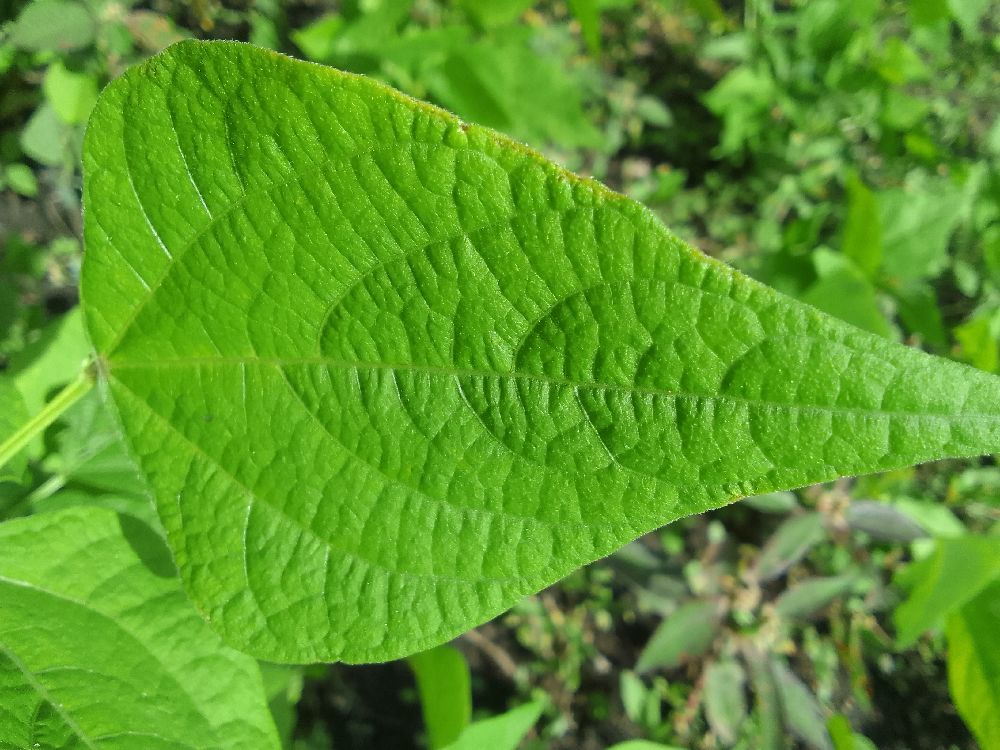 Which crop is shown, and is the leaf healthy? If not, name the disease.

common bean, healthy
